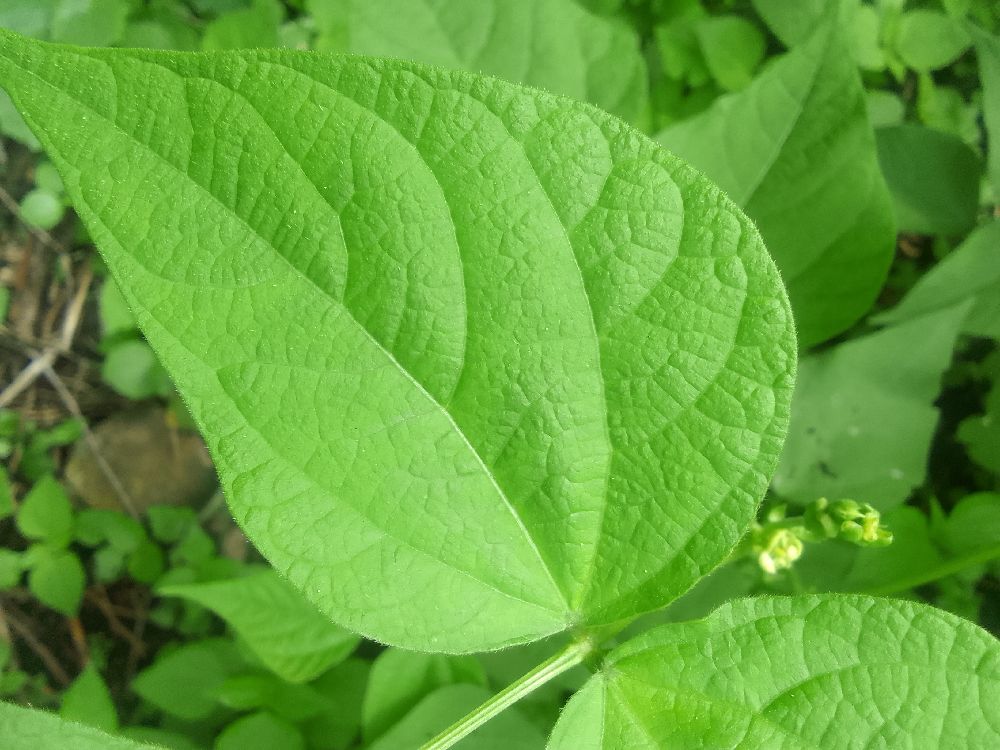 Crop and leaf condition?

common bean, healthy
